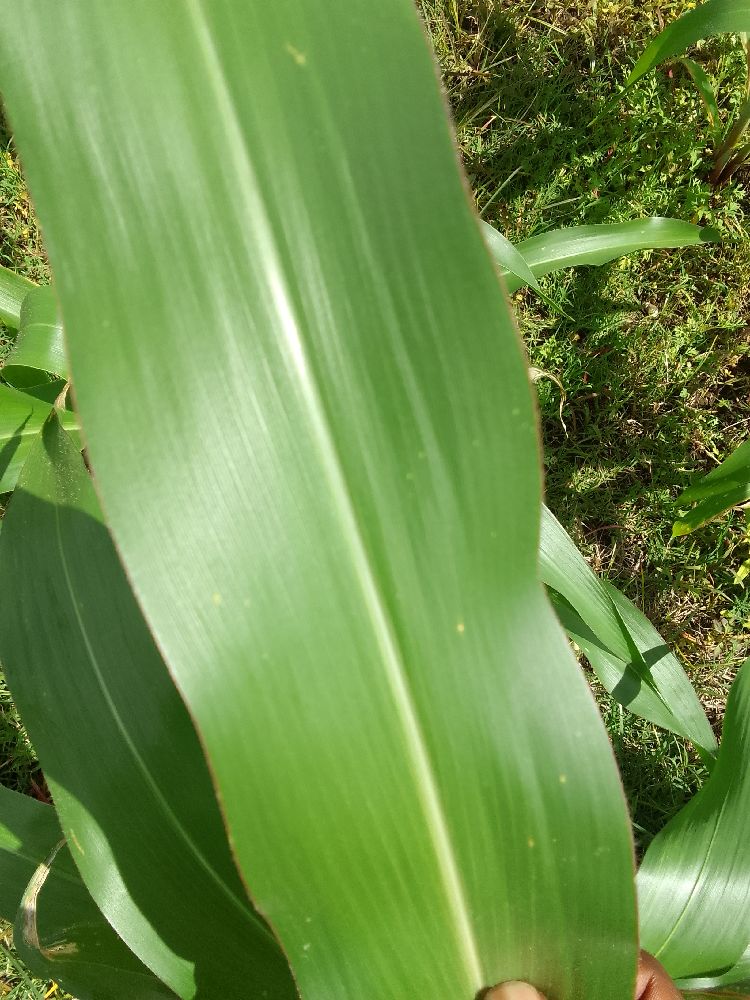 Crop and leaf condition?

maize, healthy
